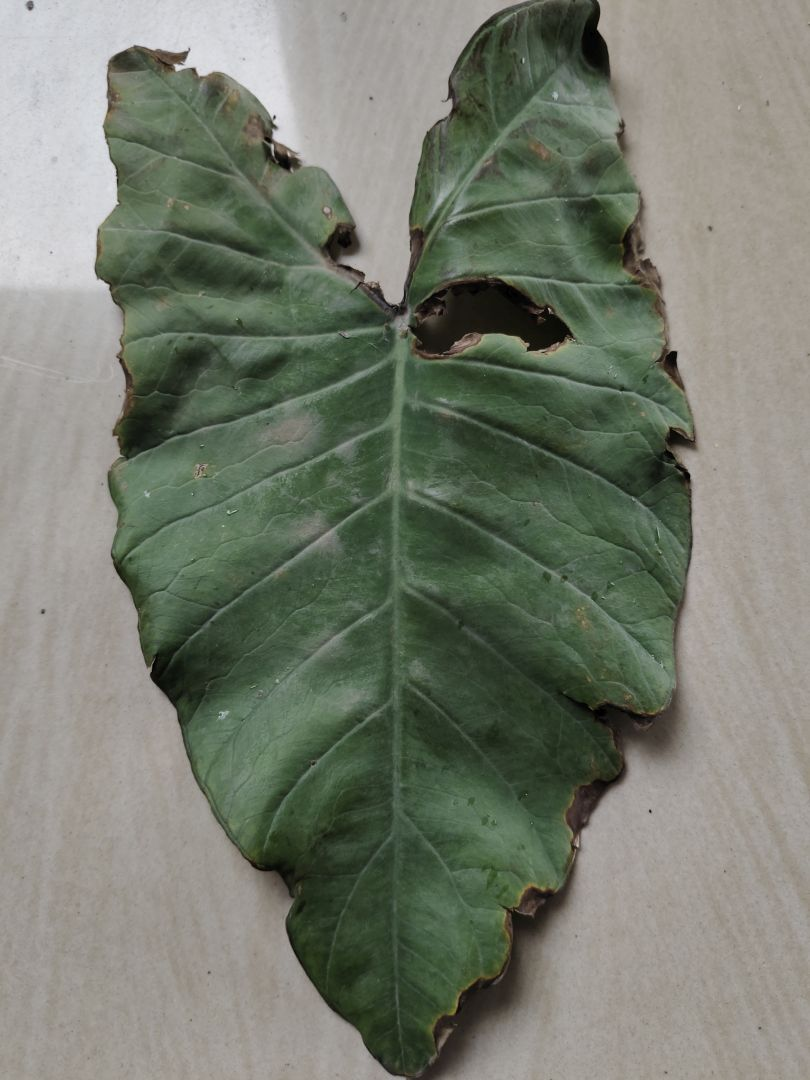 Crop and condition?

taro, leaf blight
